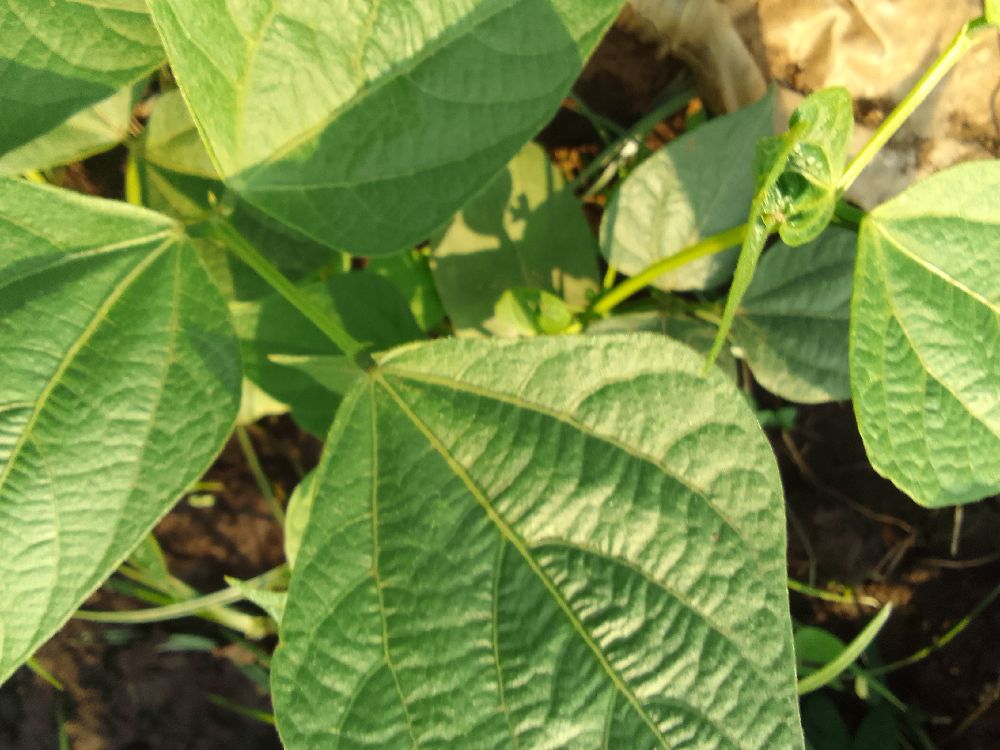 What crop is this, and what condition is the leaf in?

common bean, healthy
